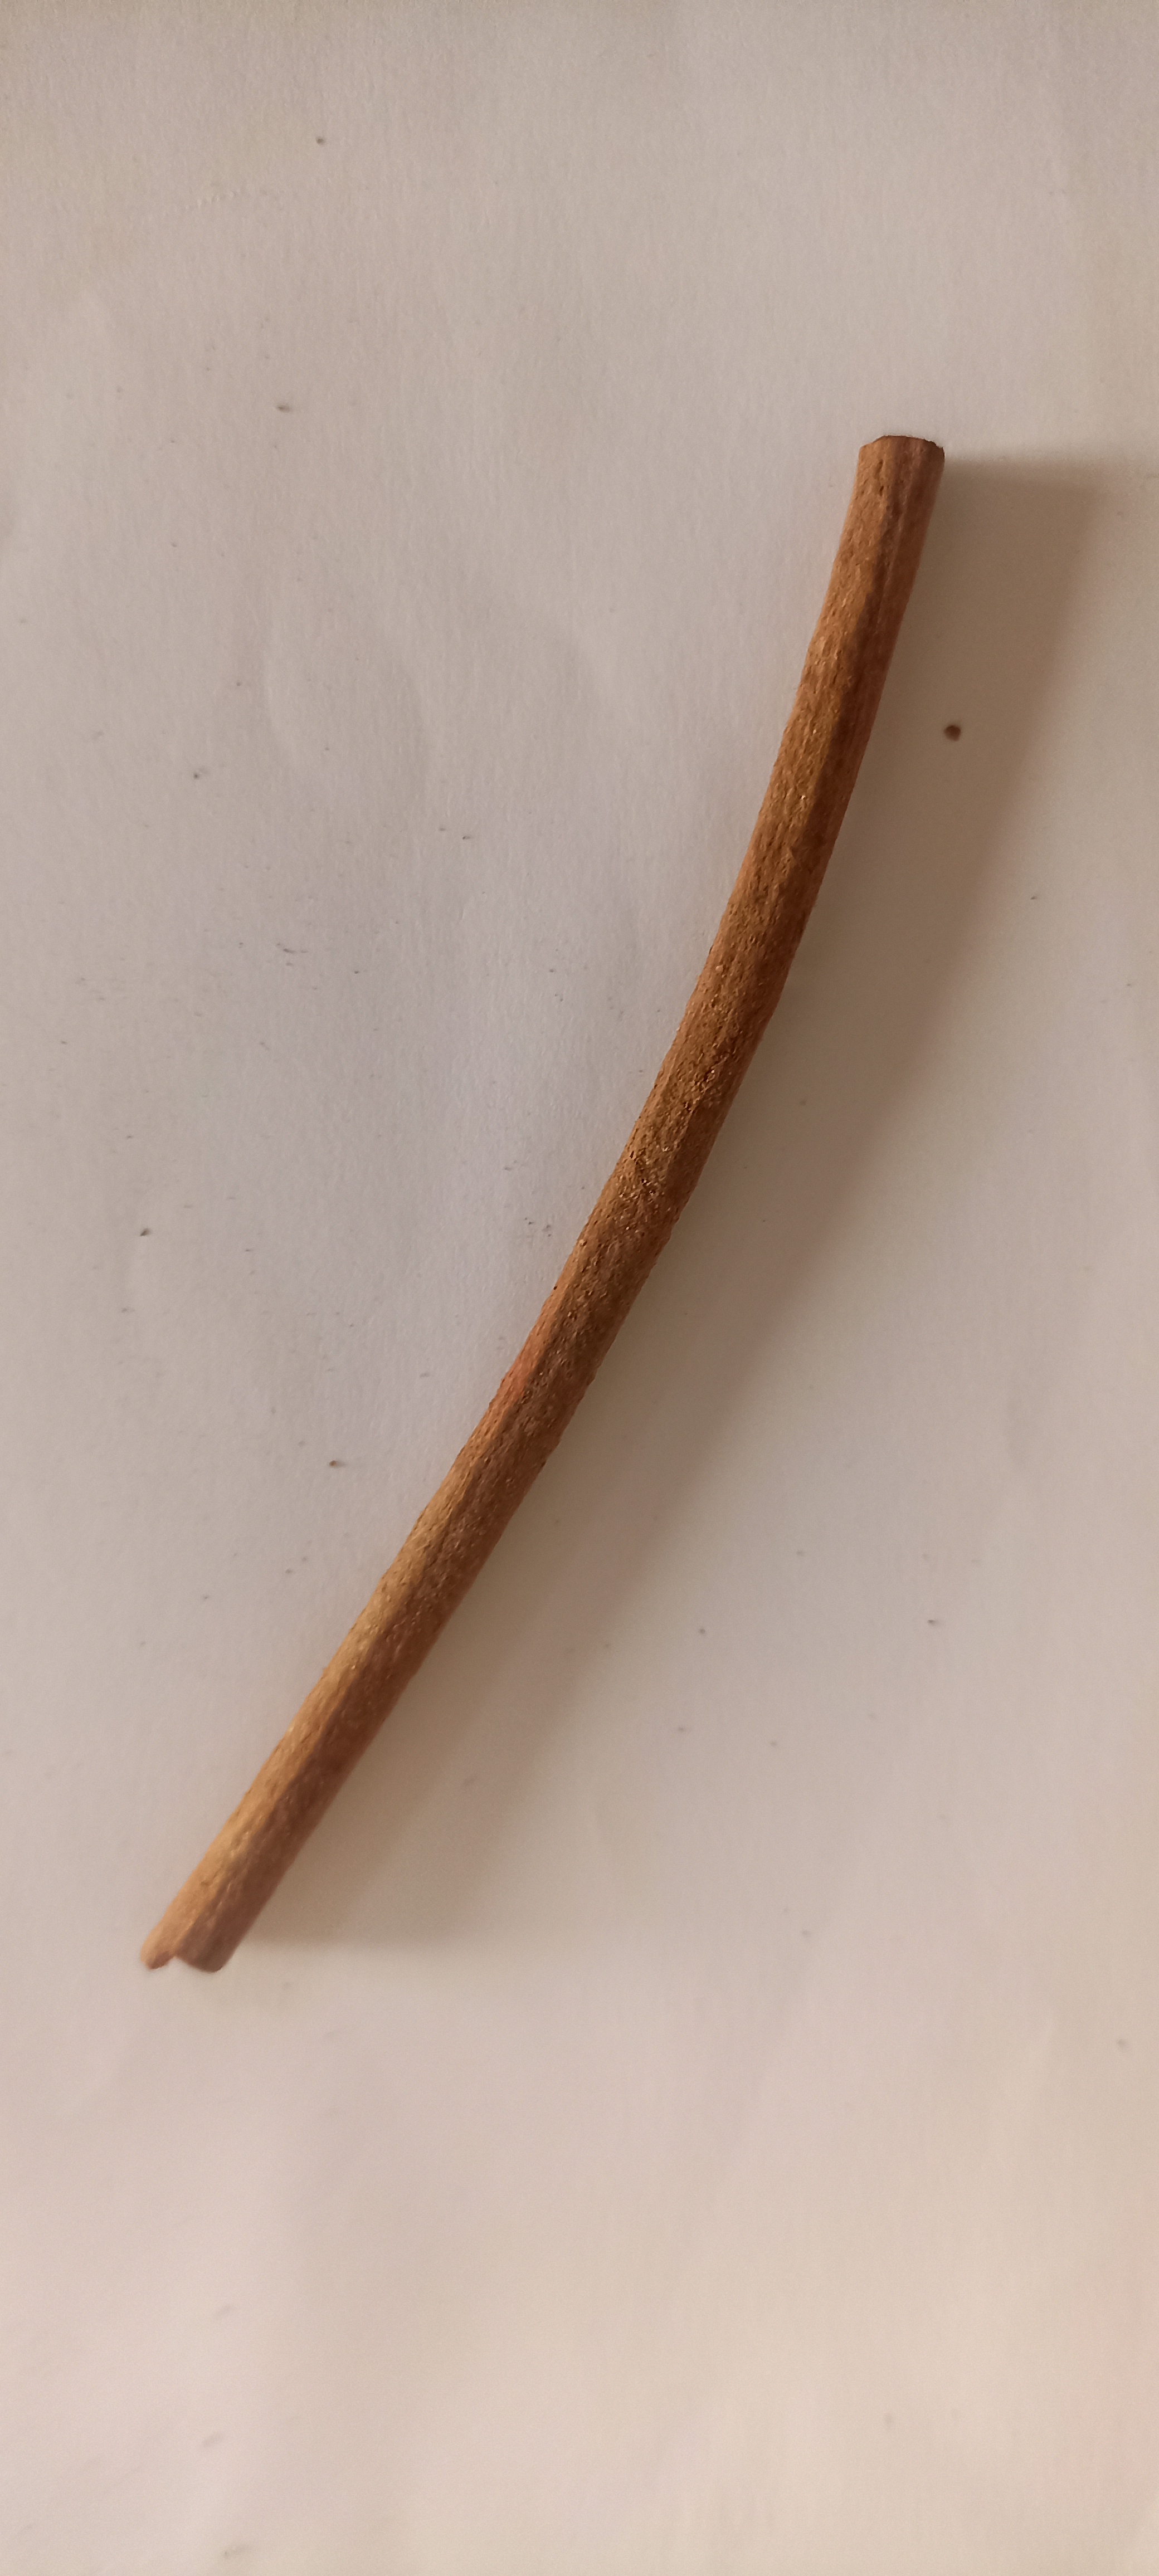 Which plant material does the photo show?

manjistha
